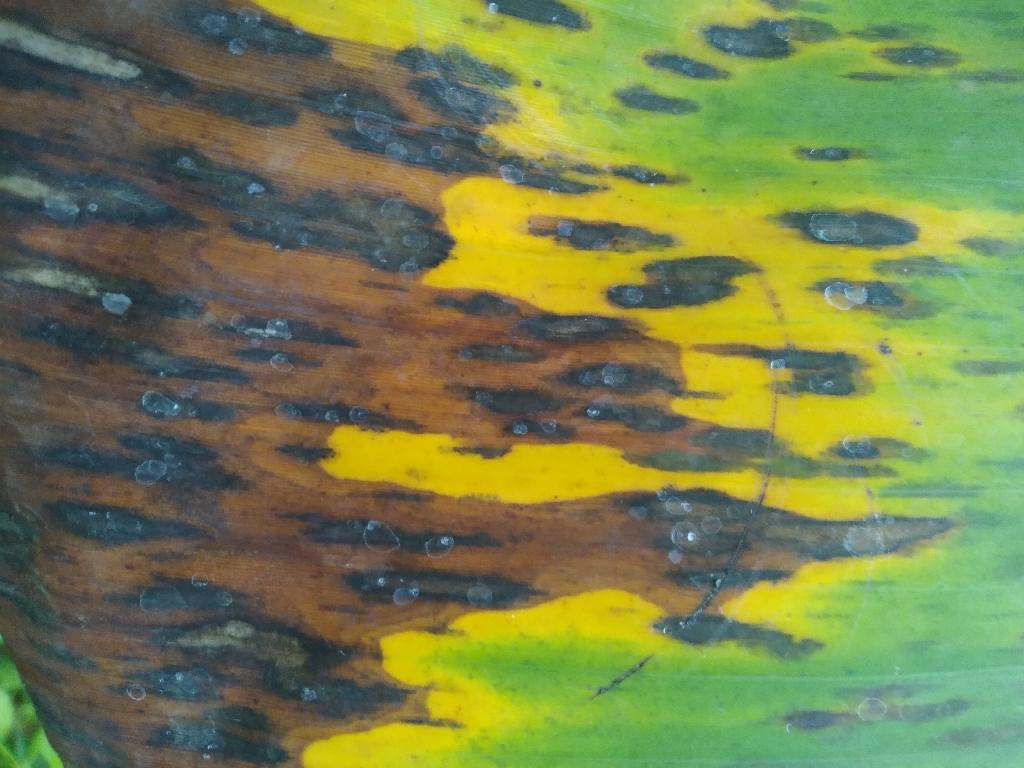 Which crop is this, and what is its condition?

banana, black sigatoka
